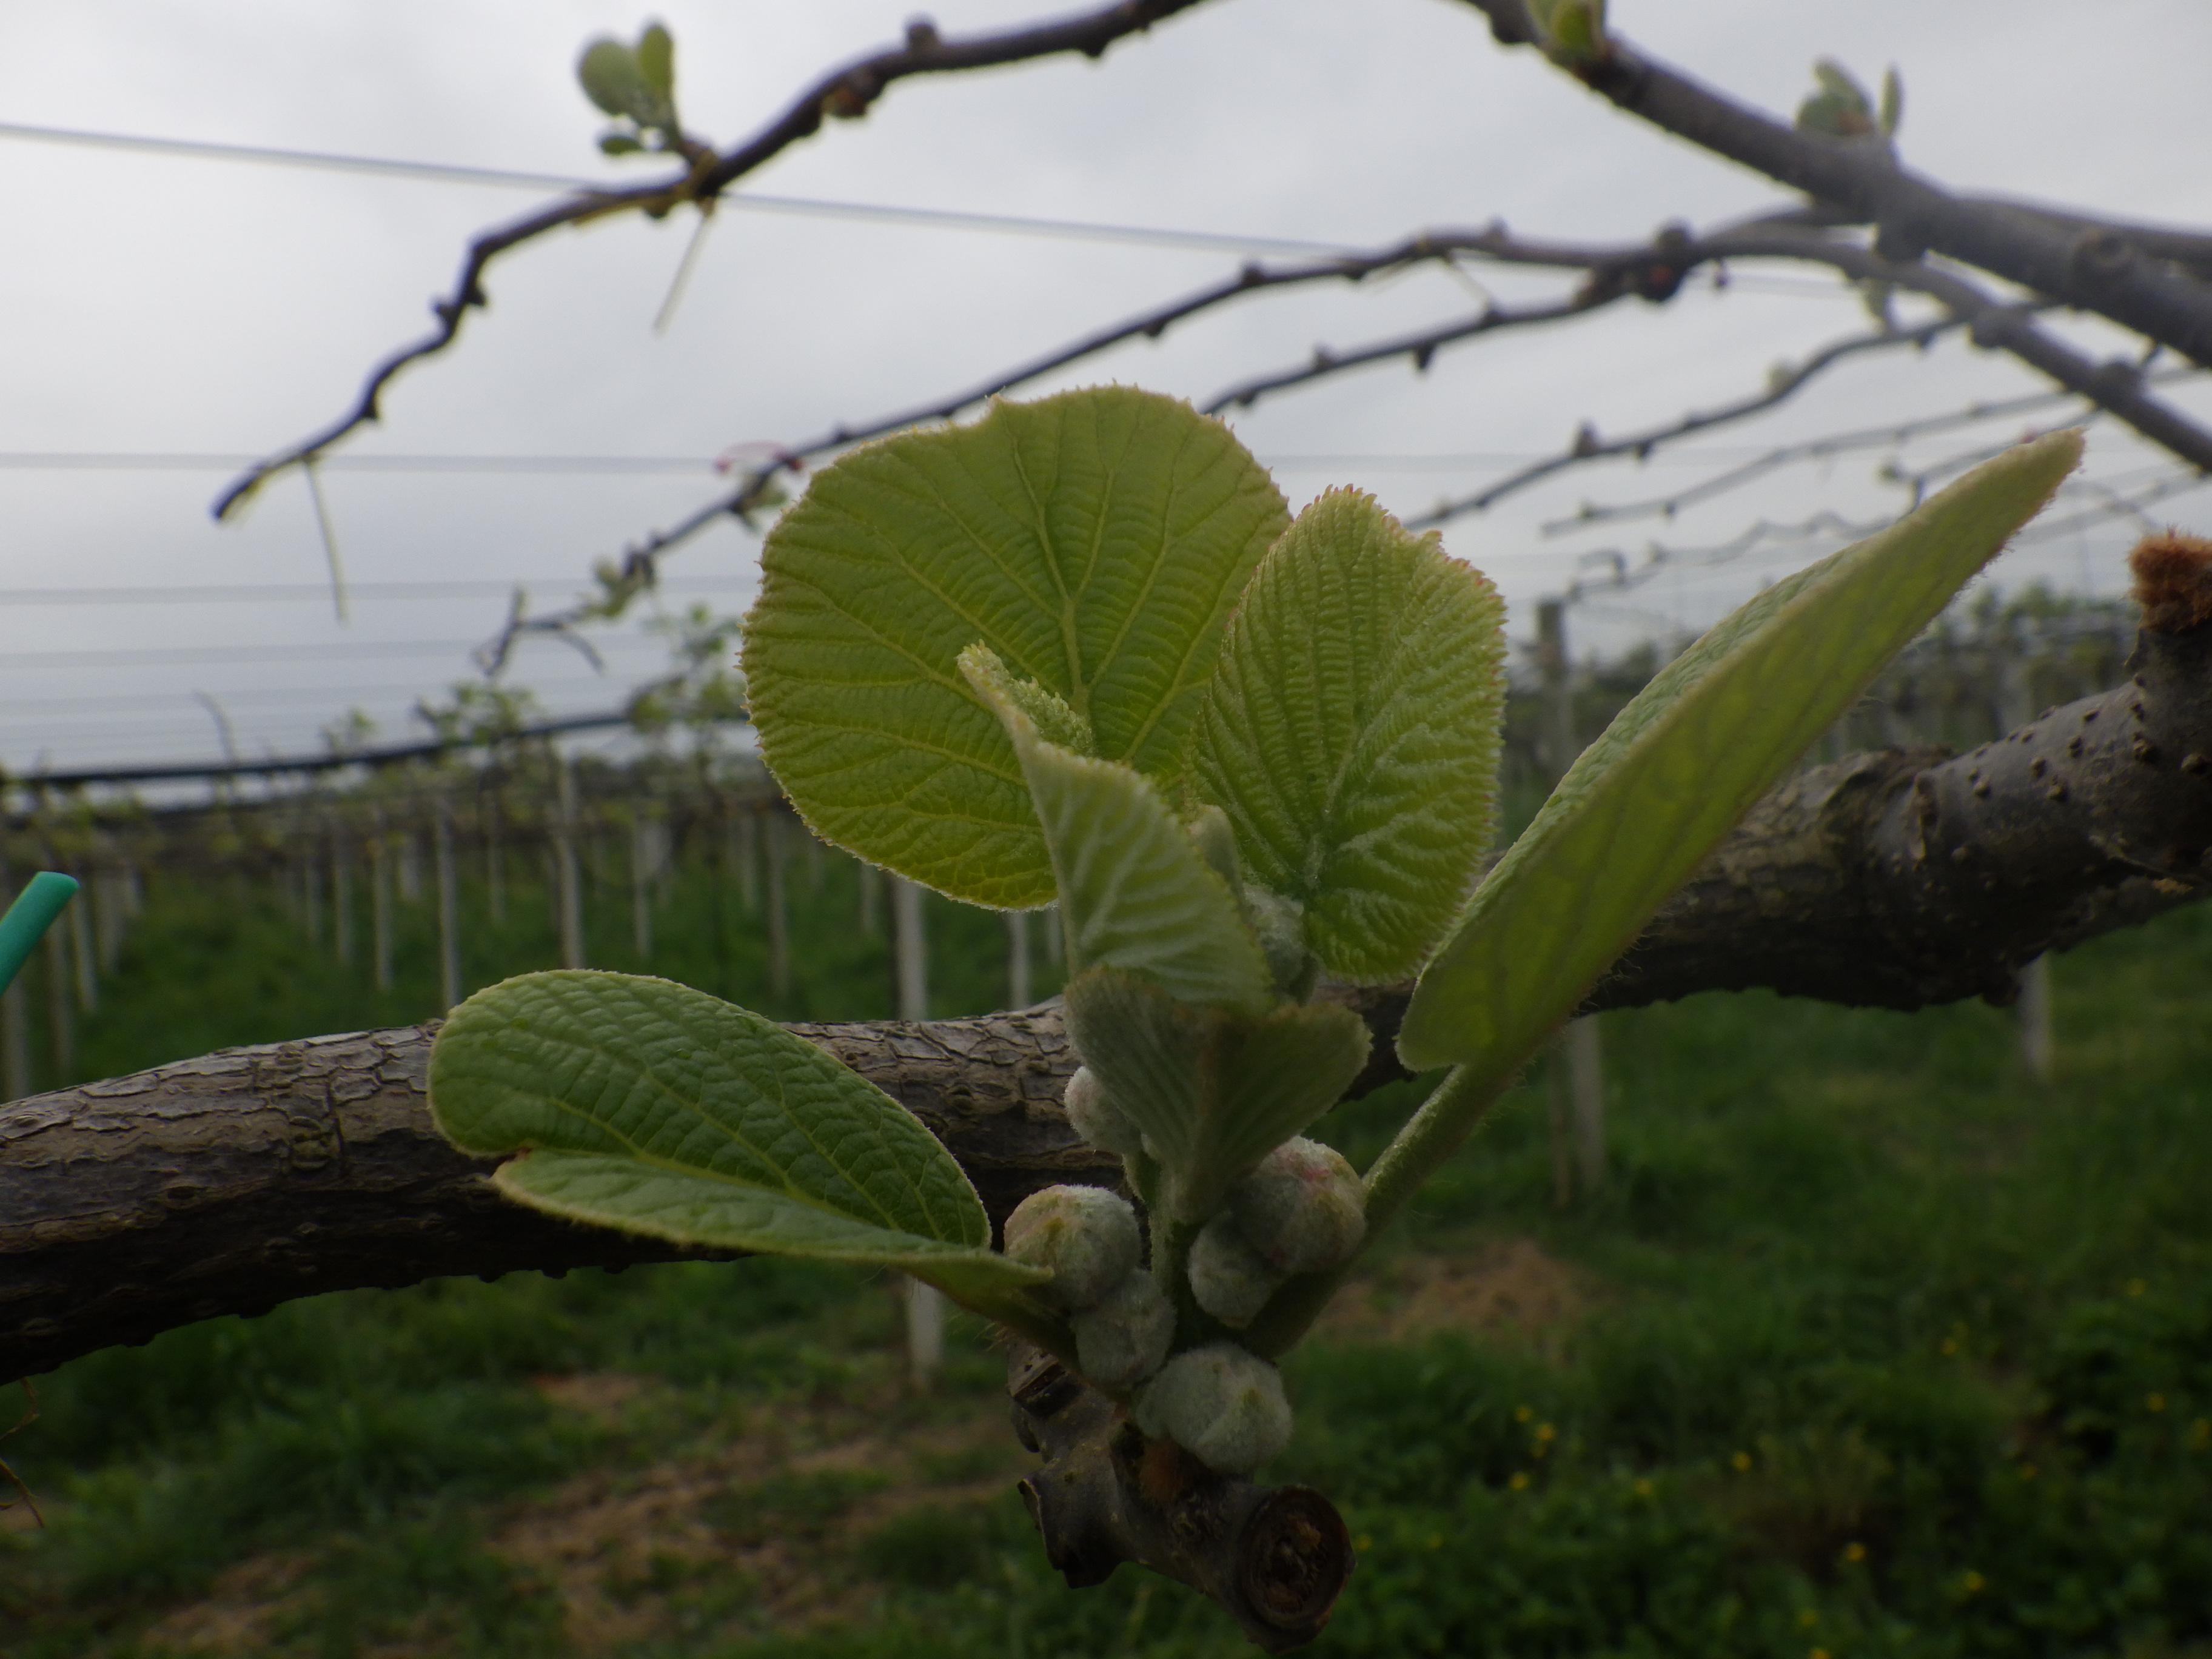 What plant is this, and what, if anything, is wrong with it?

kiwi, healthy
